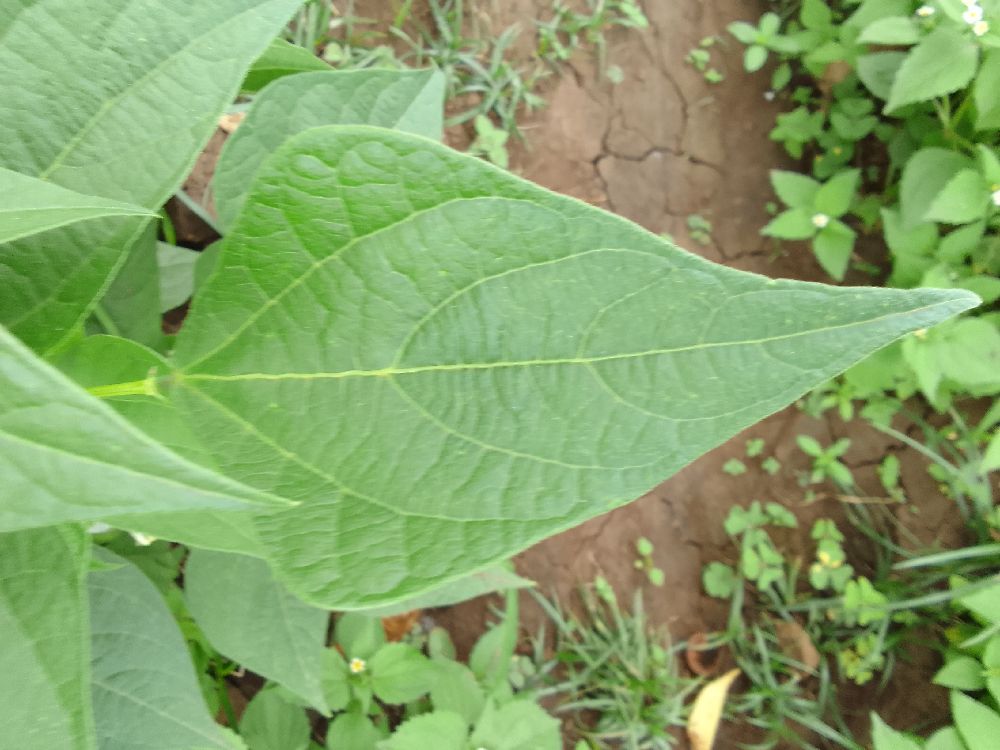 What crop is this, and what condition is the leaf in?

common bean, healthy
